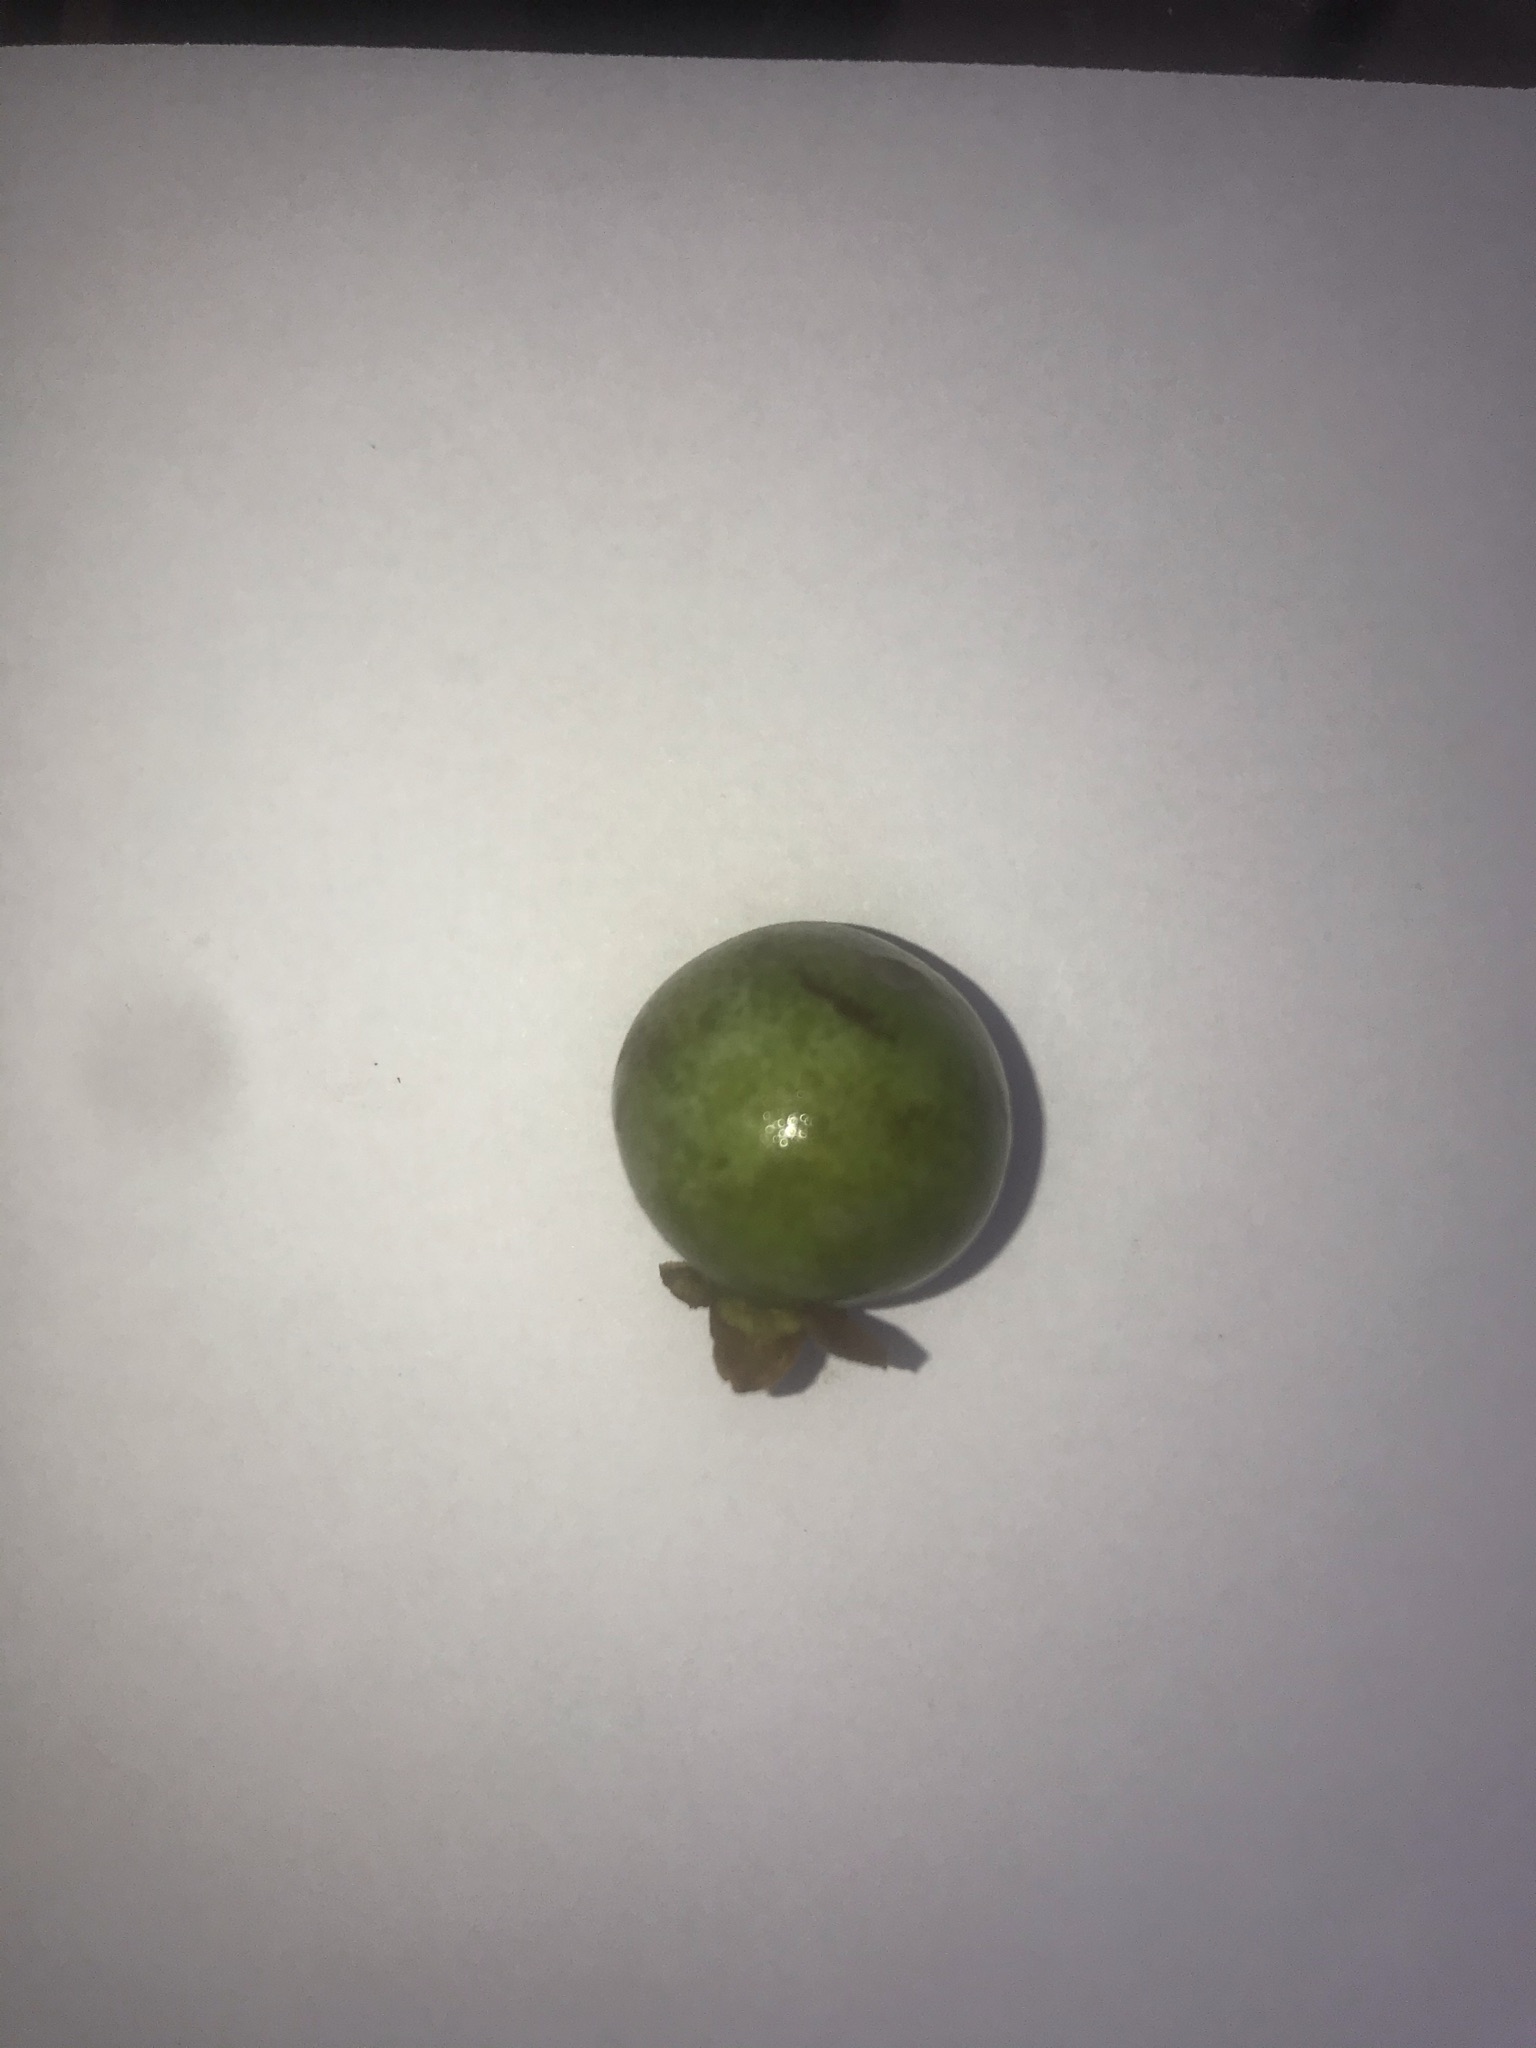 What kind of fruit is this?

gabiroba
